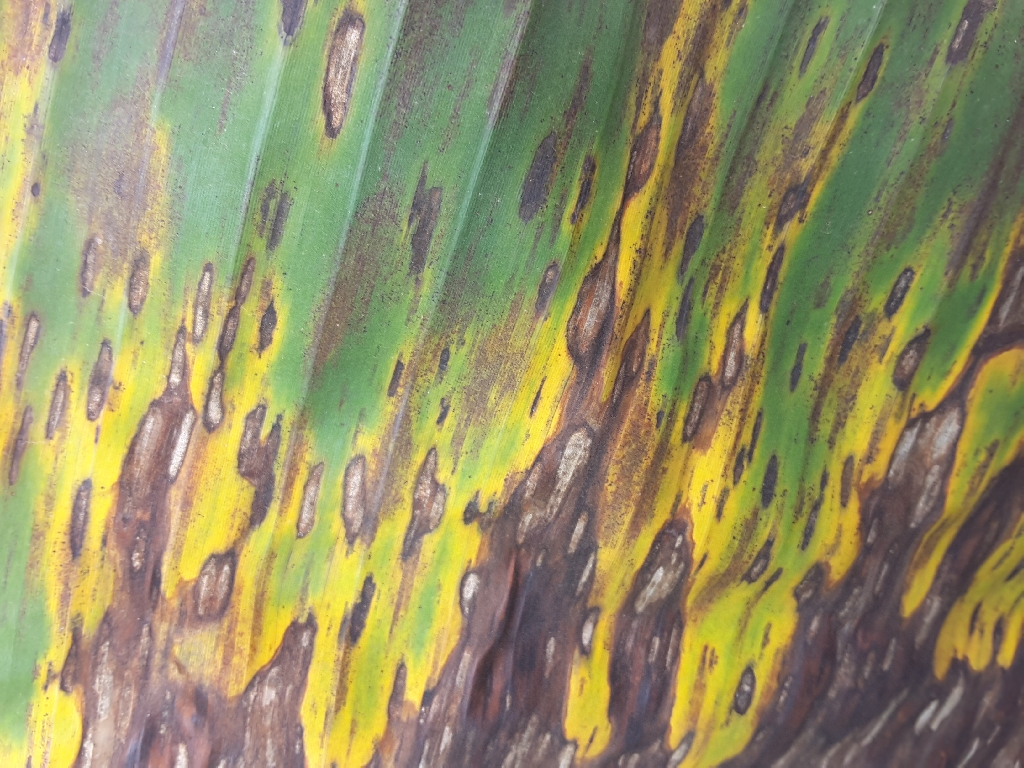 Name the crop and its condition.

banana, black sigatoka
